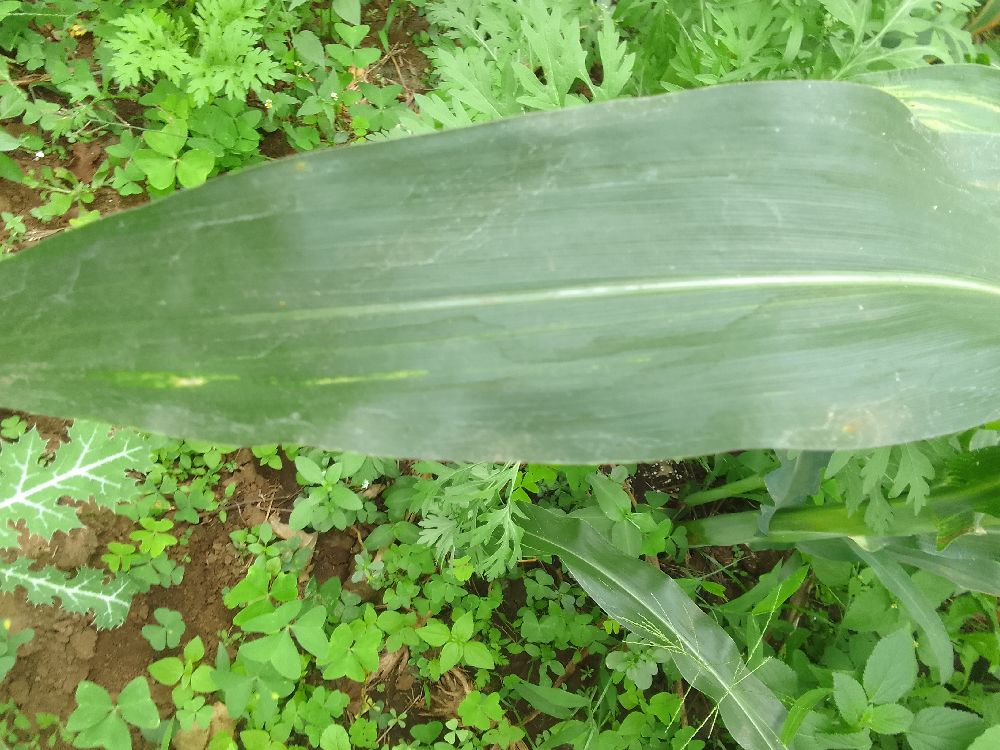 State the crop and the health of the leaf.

maize, healthy
